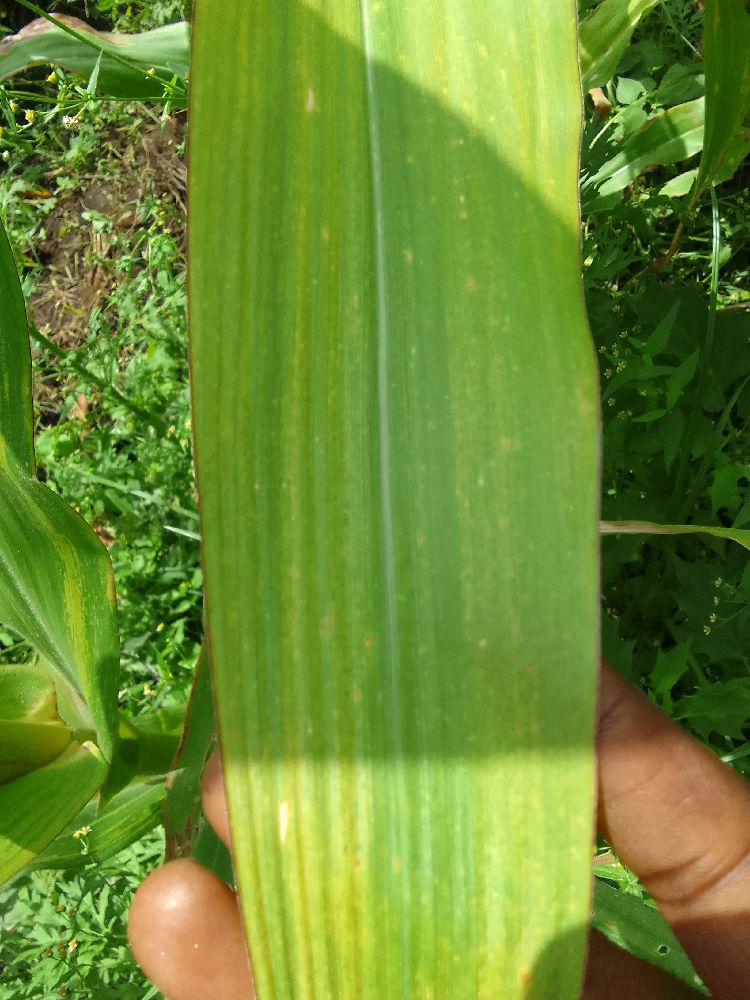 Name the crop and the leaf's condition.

maize, maize lethal necrosis
